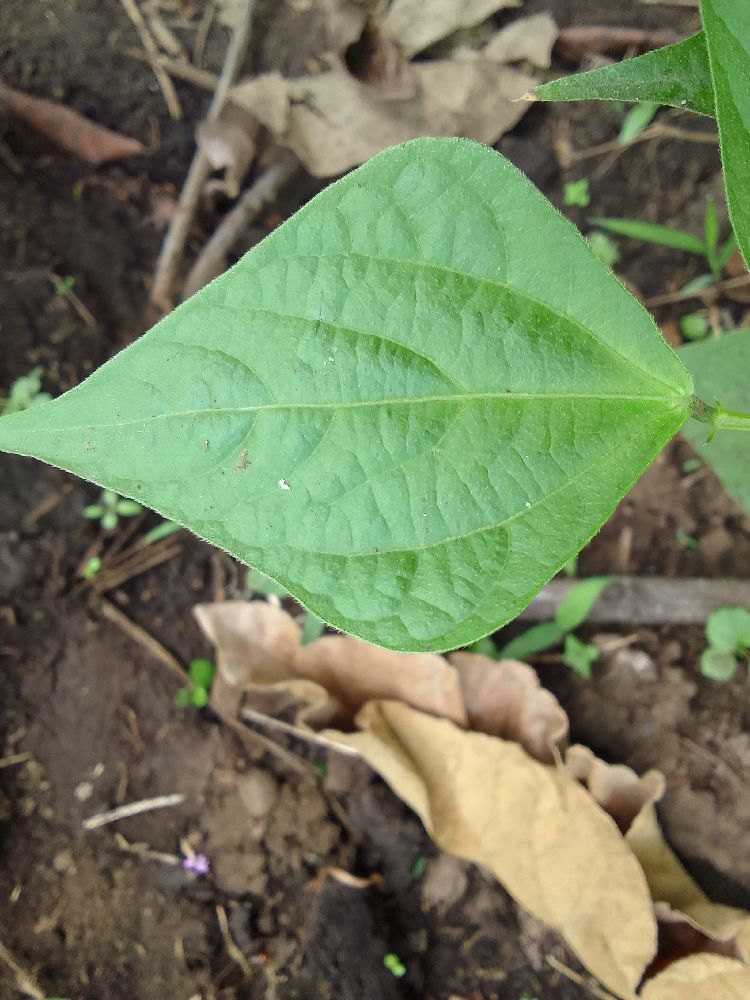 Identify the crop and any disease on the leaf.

common bean, healthy
